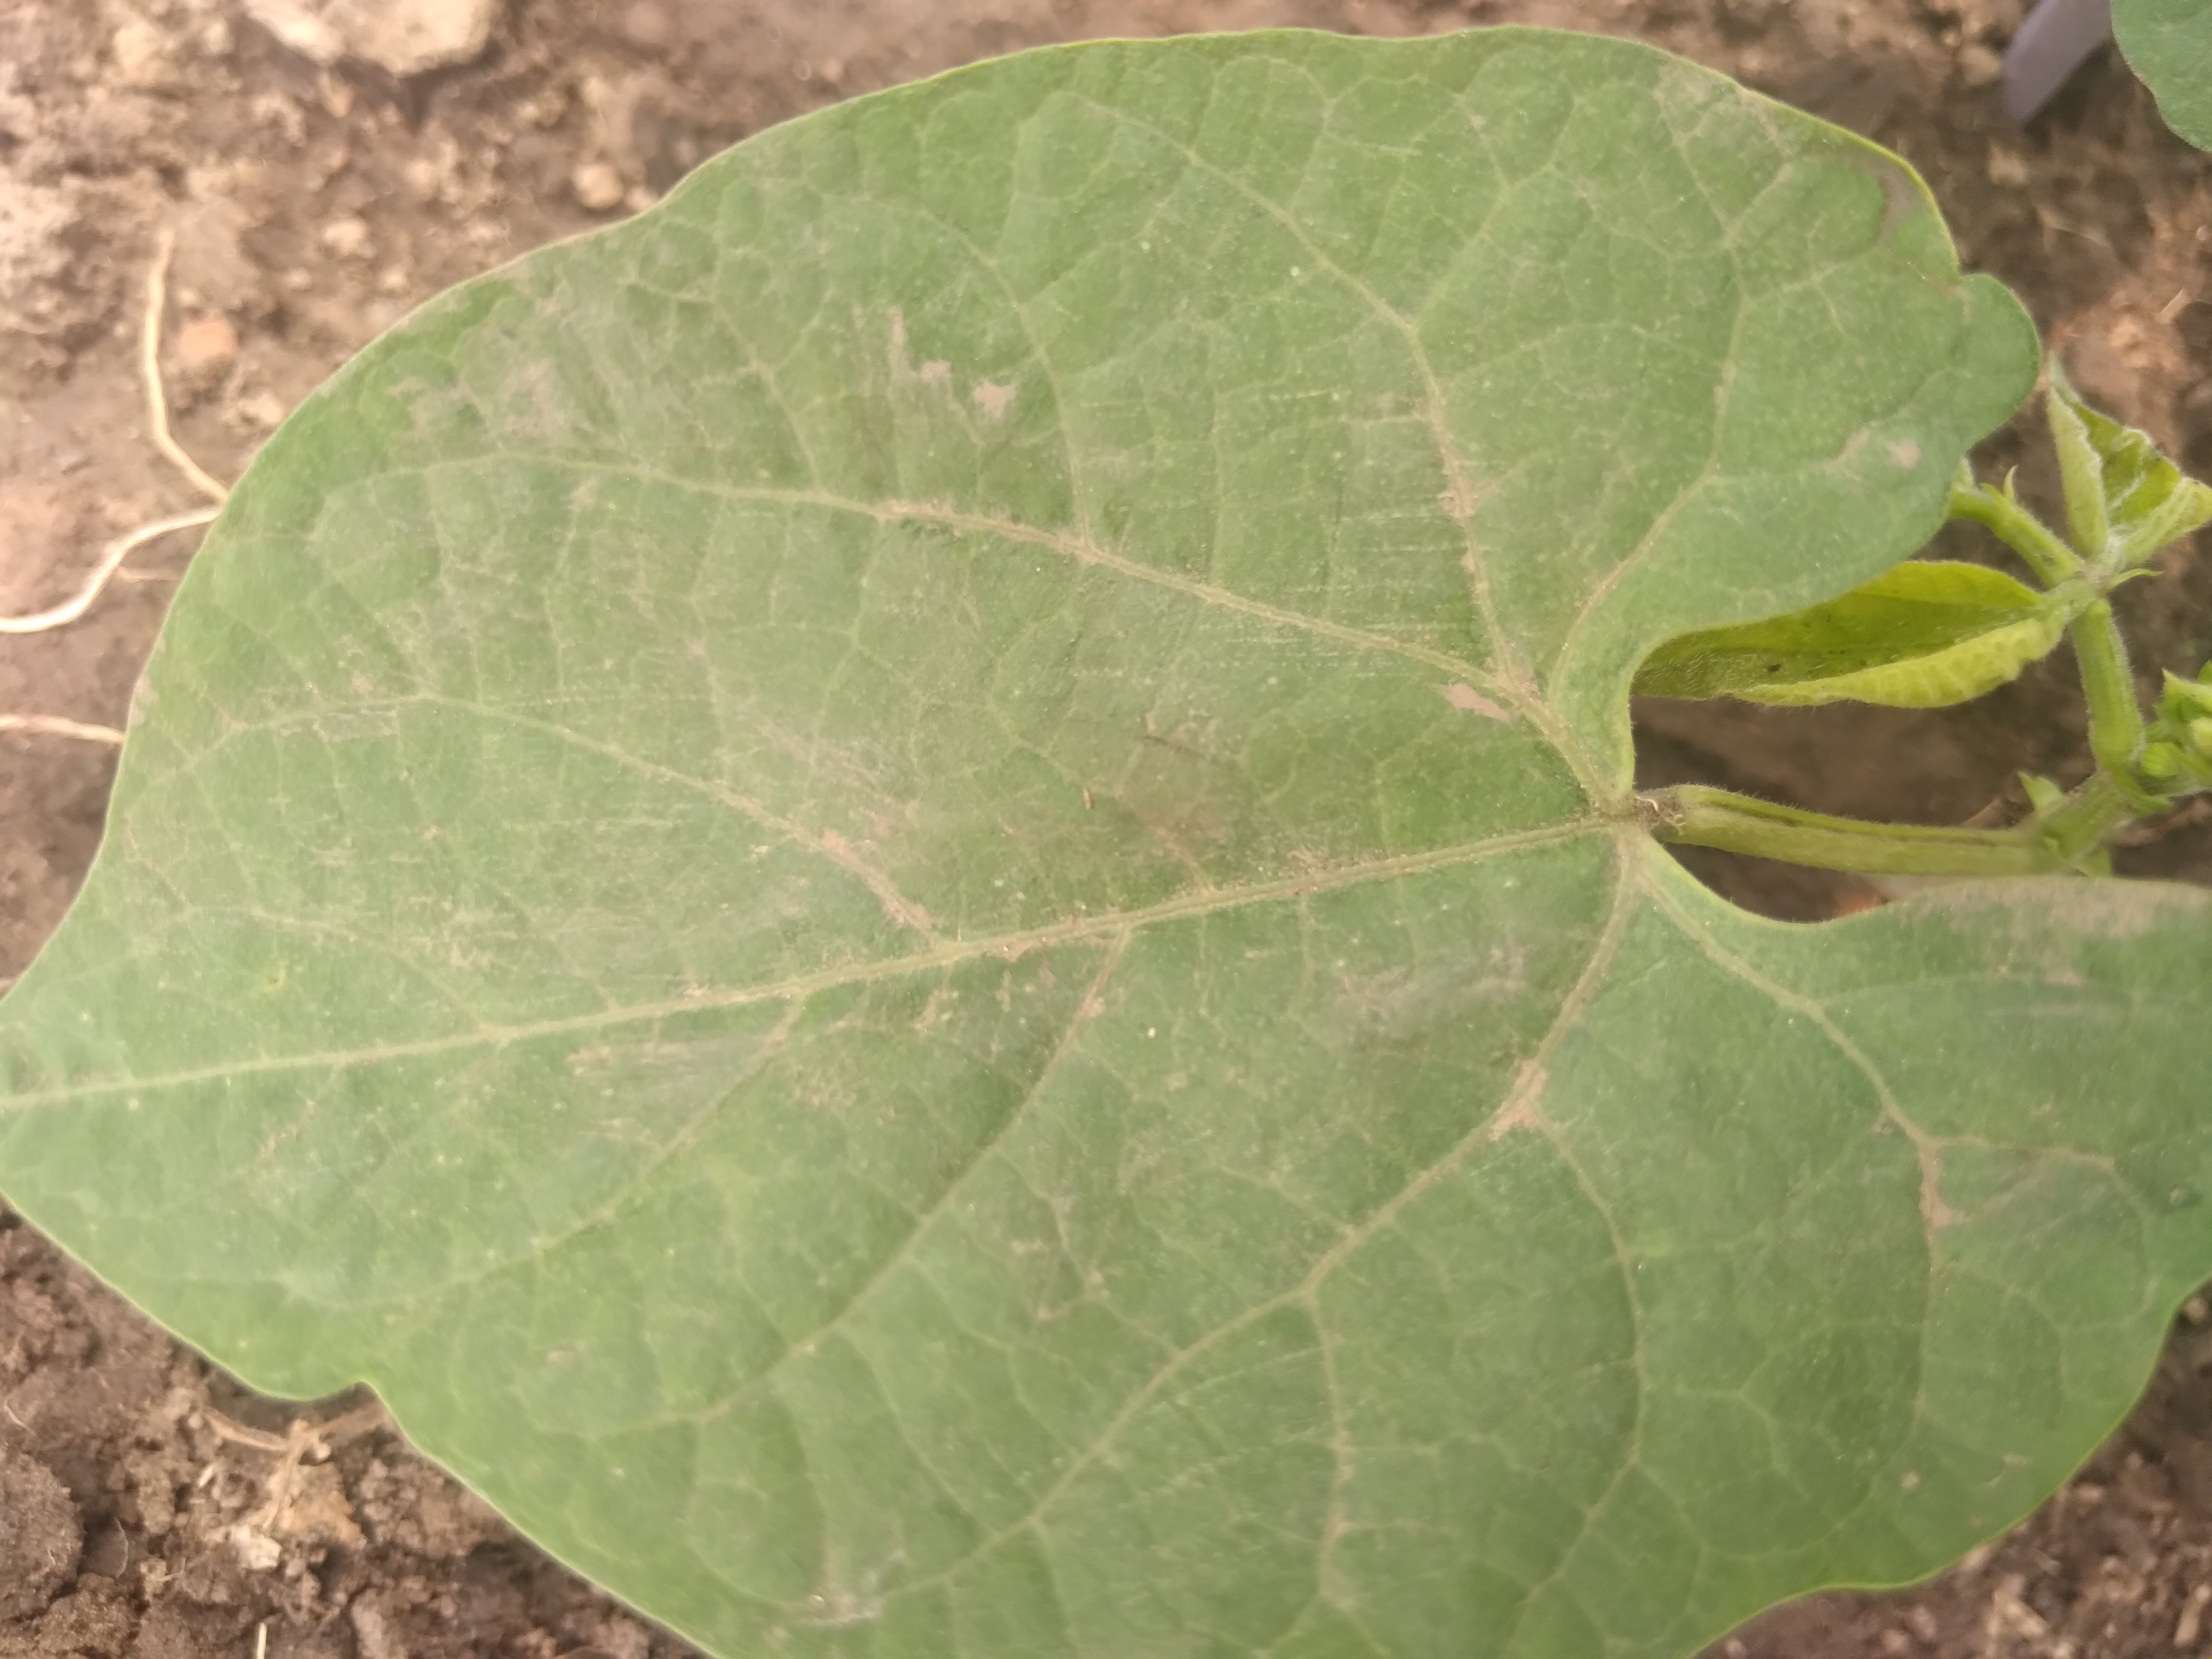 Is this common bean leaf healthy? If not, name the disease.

healthy
